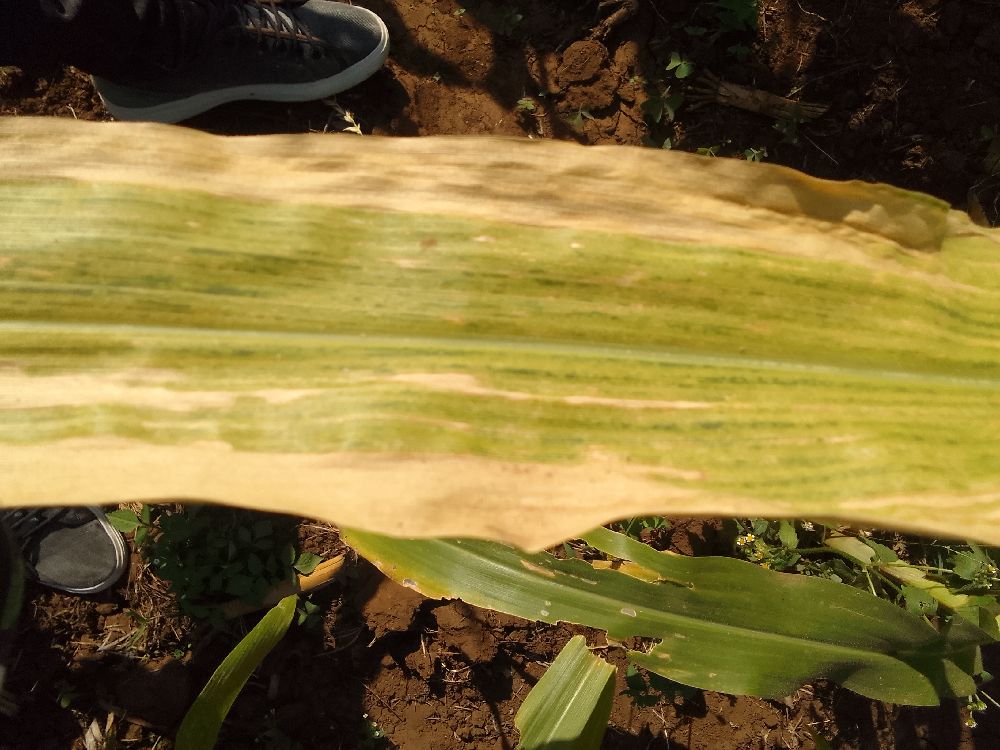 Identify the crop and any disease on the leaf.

maize, maize lethal necrosis
